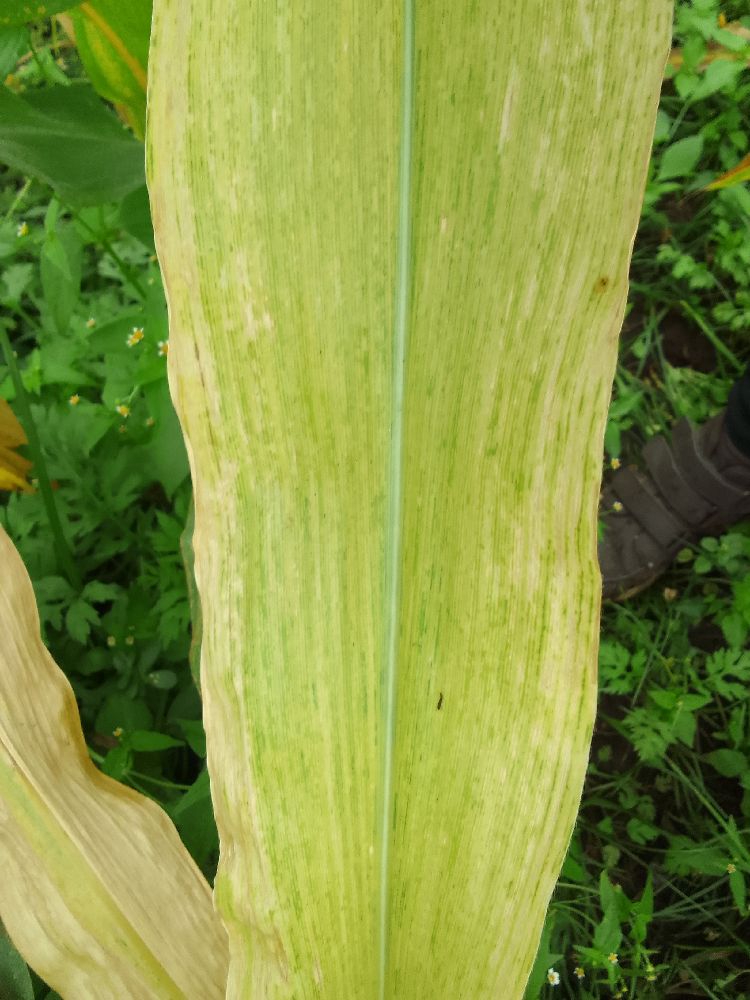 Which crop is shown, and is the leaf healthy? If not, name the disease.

maize, maize lethal necrosis
